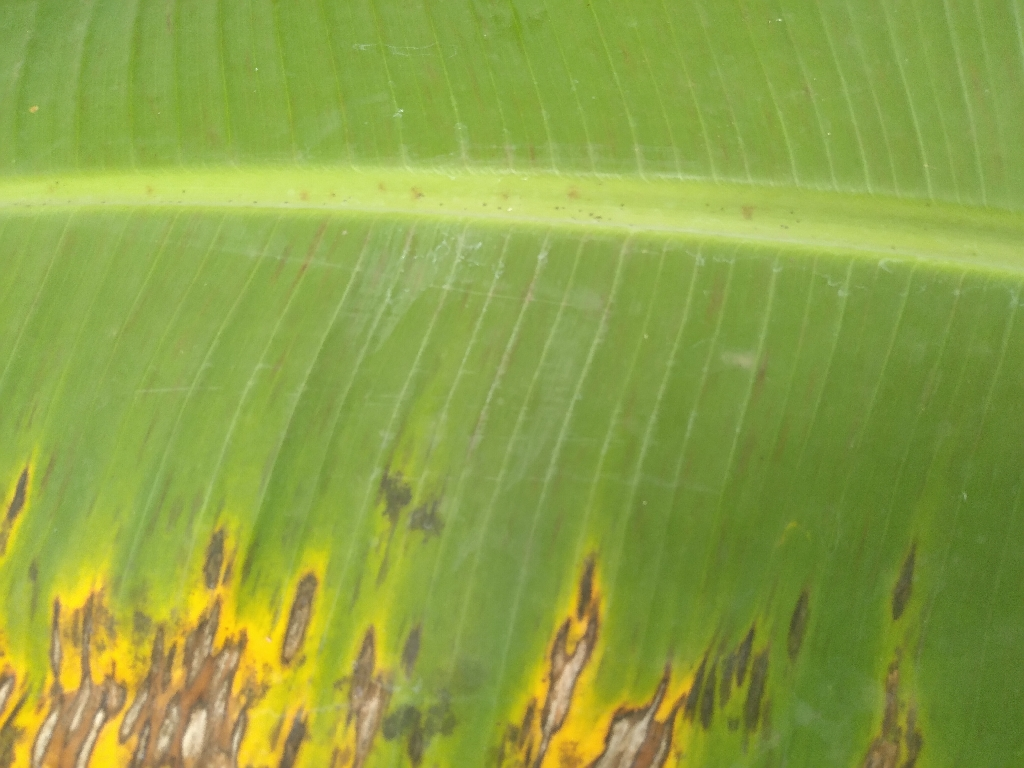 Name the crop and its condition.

banana, black sigatoka
